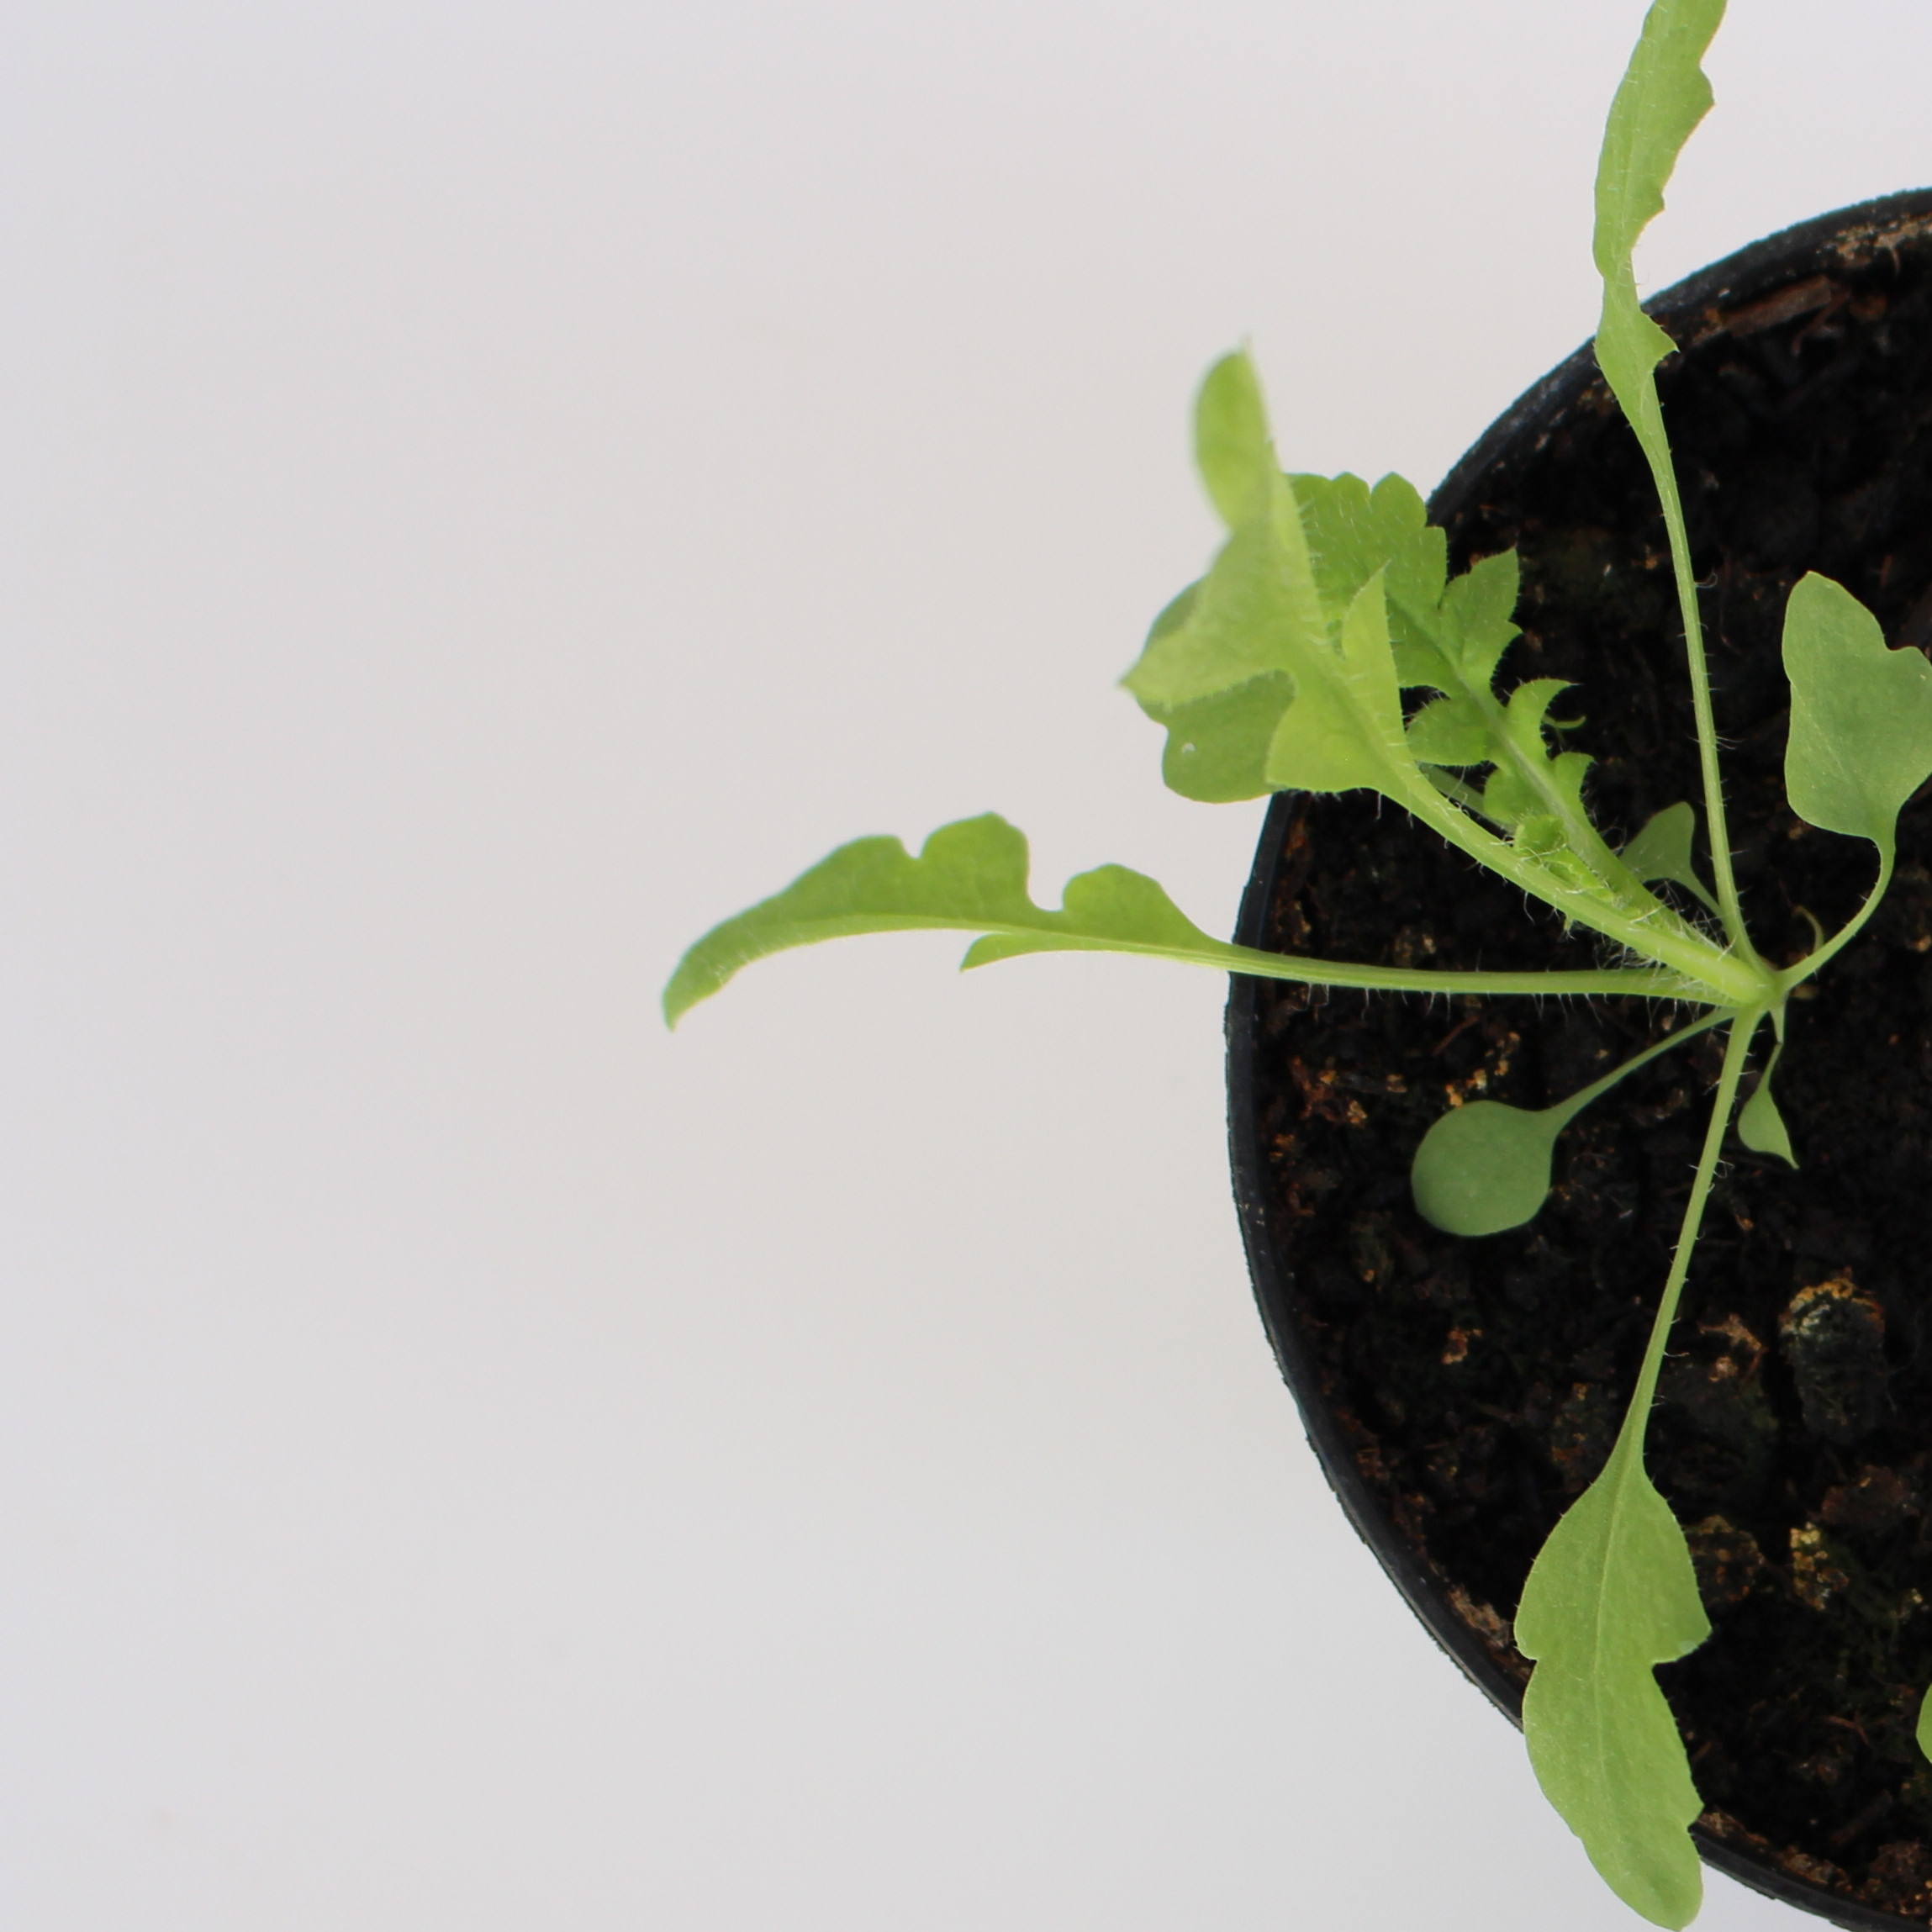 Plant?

Papaver rhoeas
